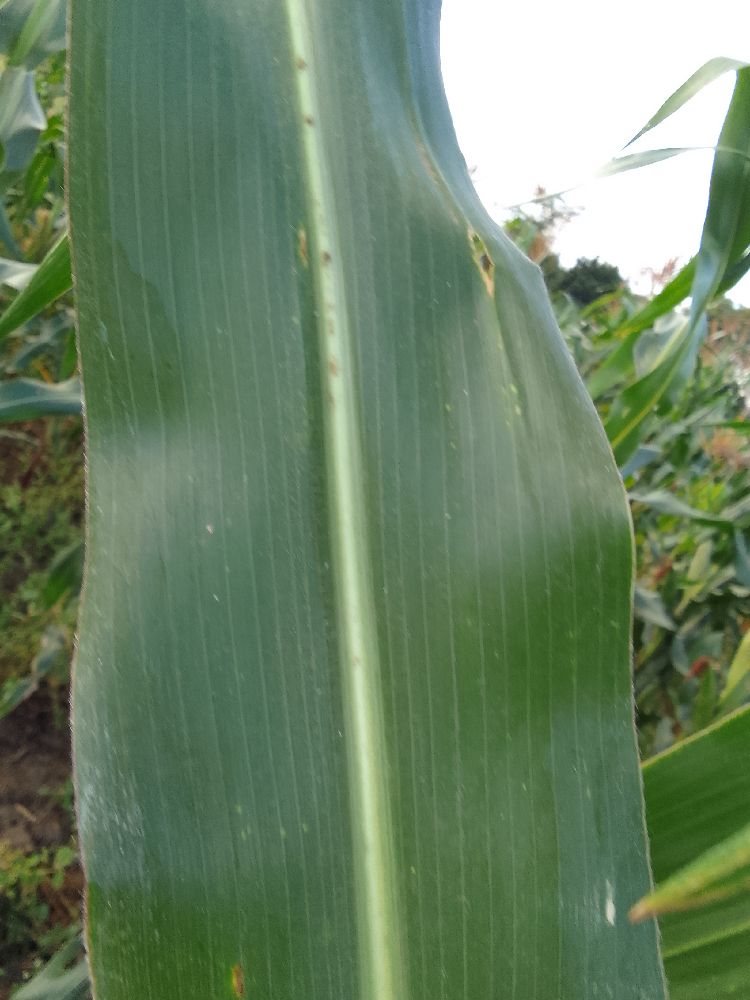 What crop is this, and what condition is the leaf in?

maize, healthy
